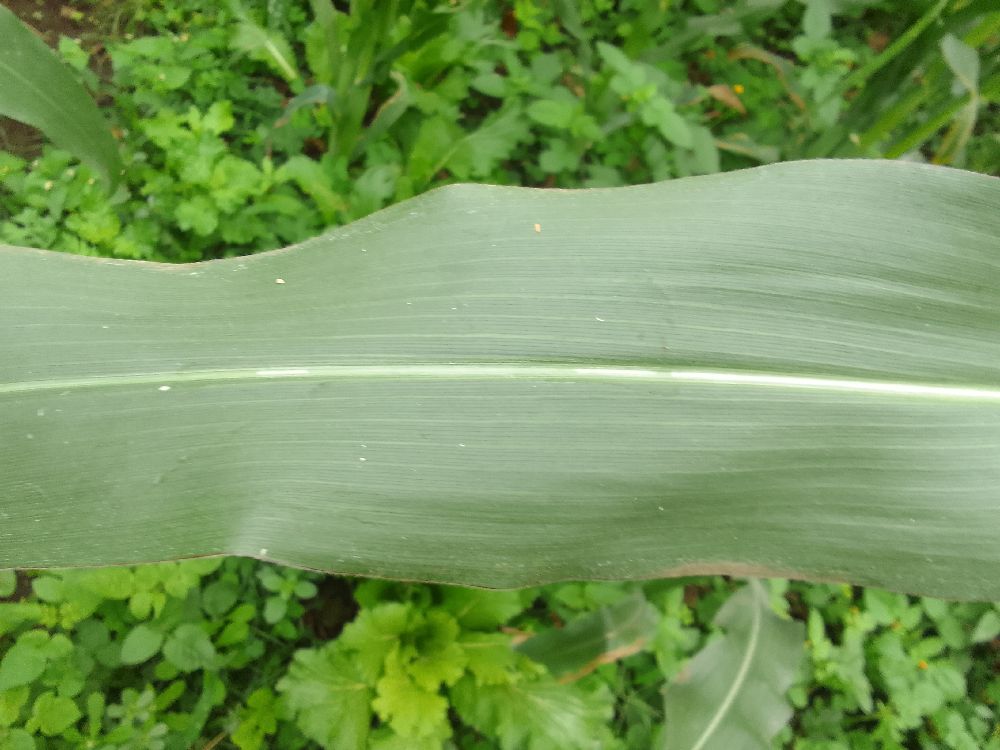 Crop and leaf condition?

maize, healthy
